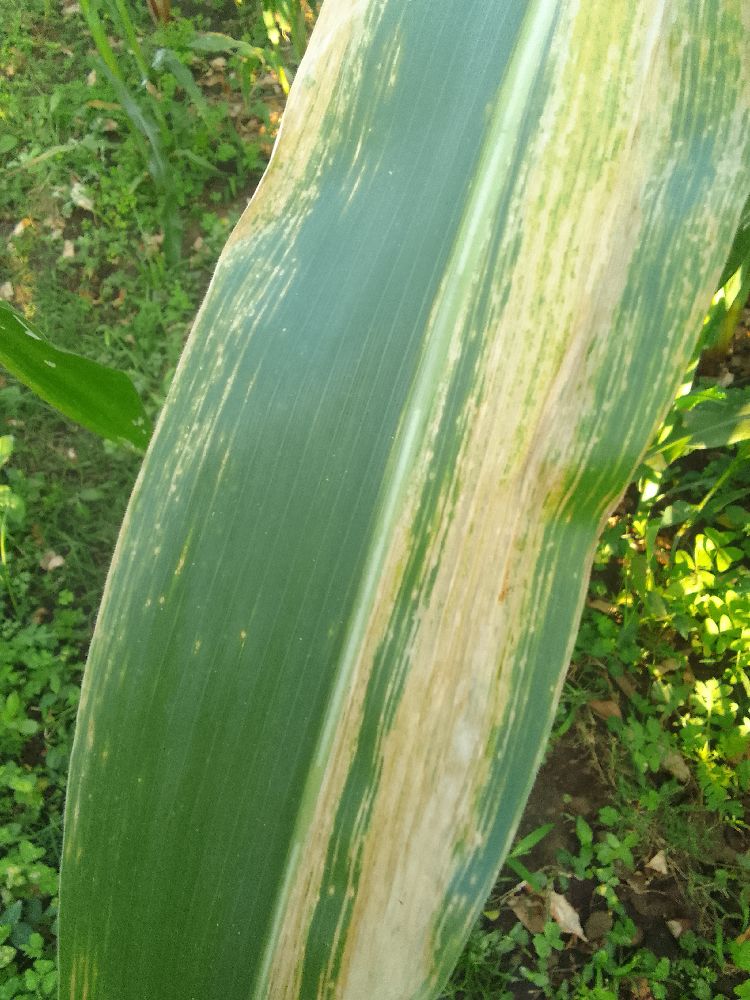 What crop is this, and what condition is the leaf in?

maize, maize lethal necrosis
